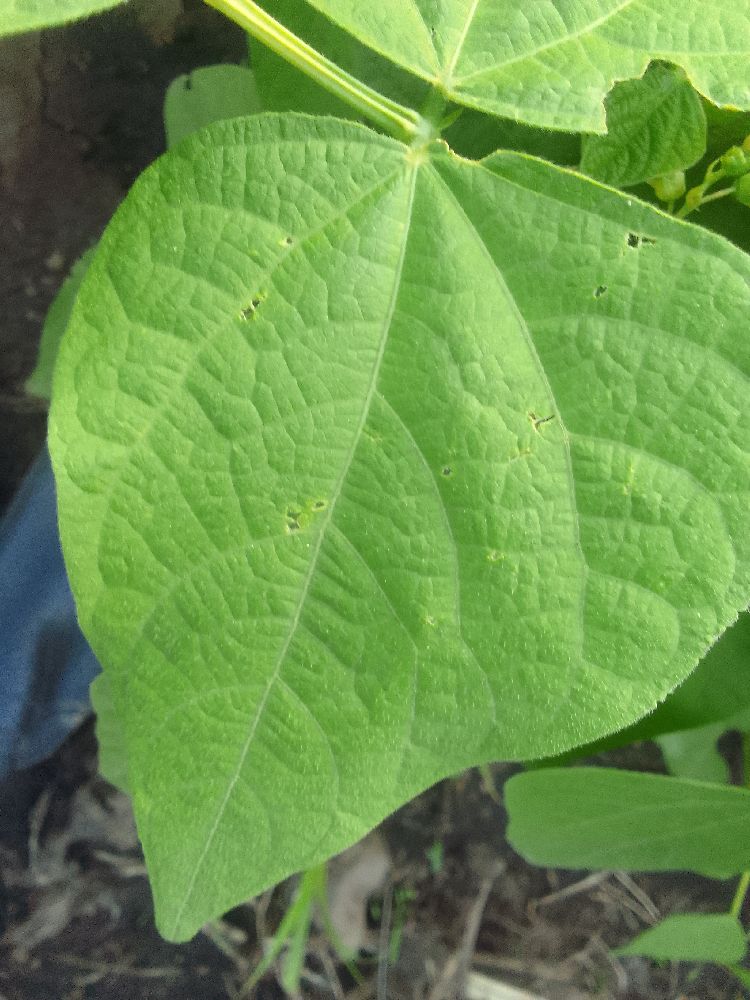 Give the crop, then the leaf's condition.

common bean, healthy
